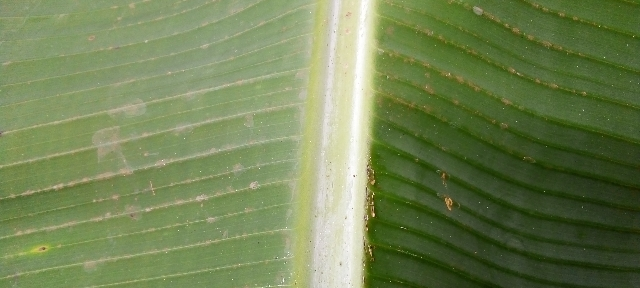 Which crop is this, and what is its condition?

banana, healthy
